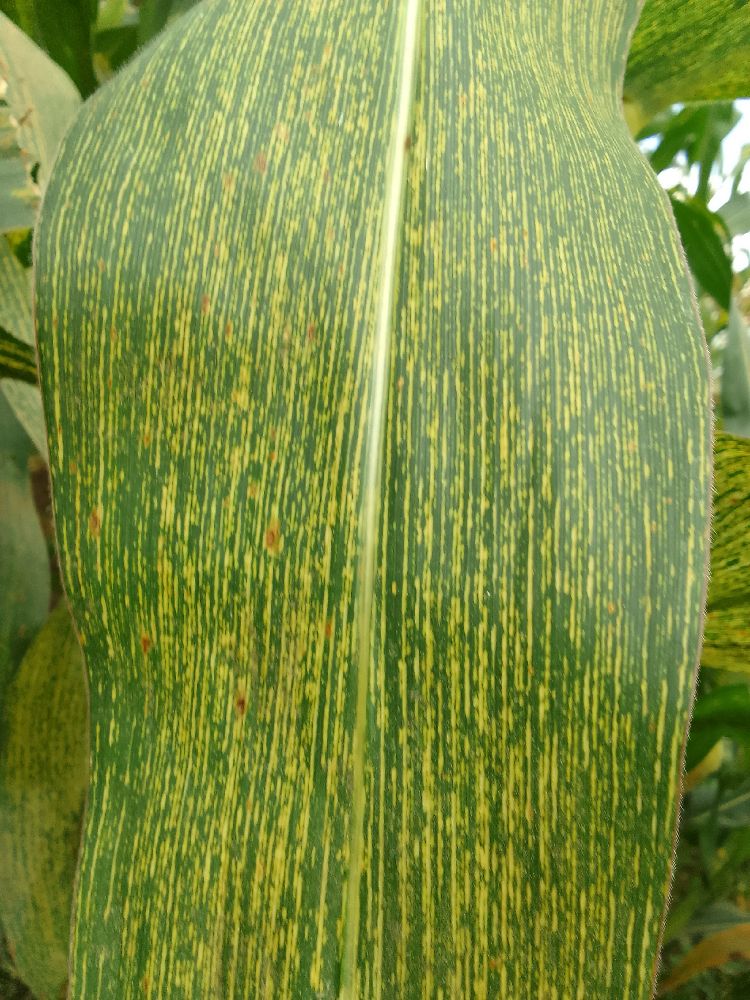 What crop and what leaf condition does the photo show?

maize, maize streak virus
